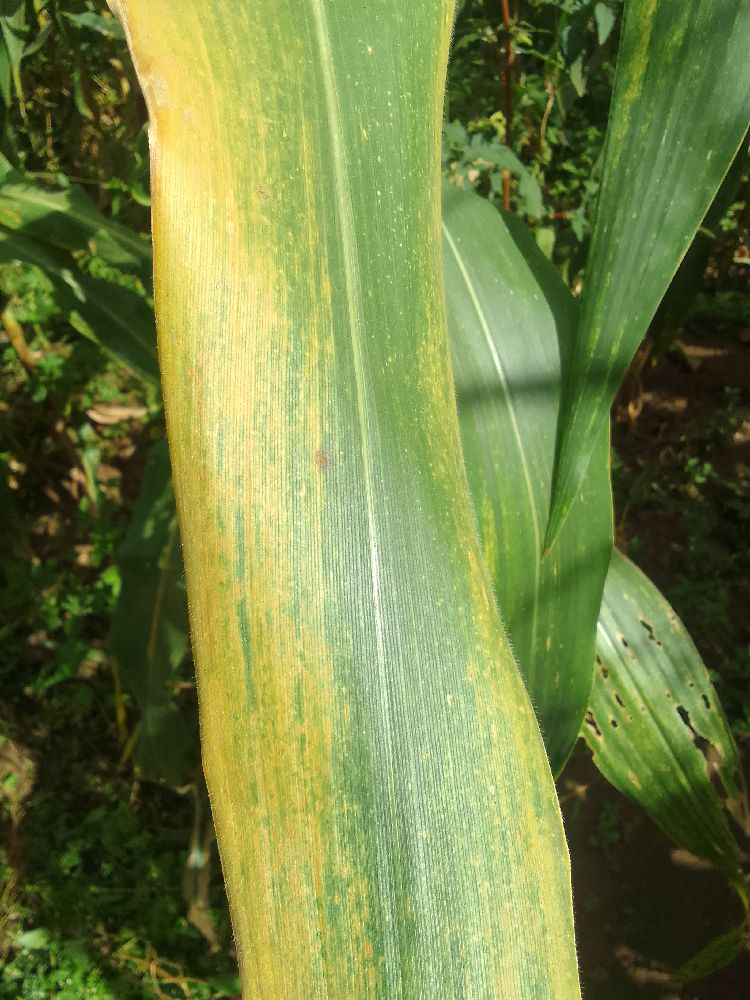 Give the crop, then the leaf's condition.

maize, maize lethal necrosis
